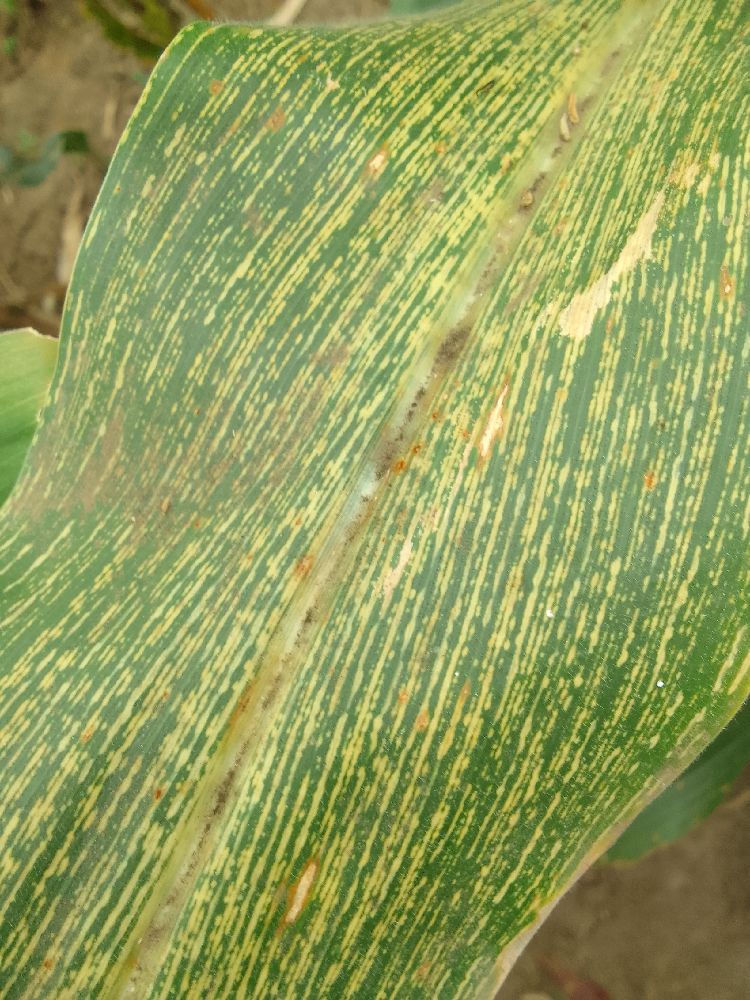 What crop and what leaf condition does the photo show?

maize, maize streak virus
